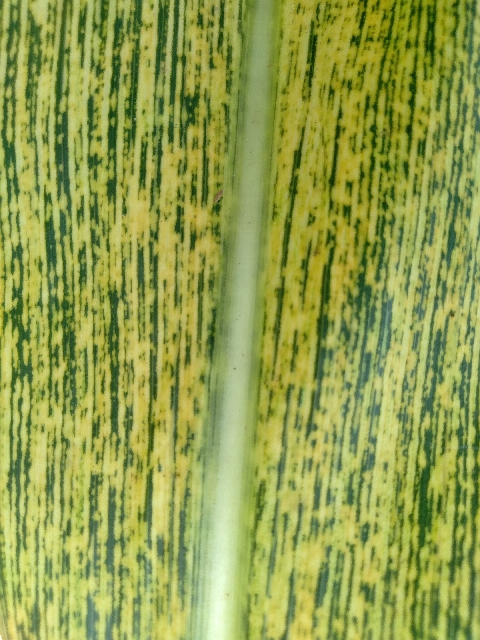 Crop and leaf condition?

maize, maize streak virus
